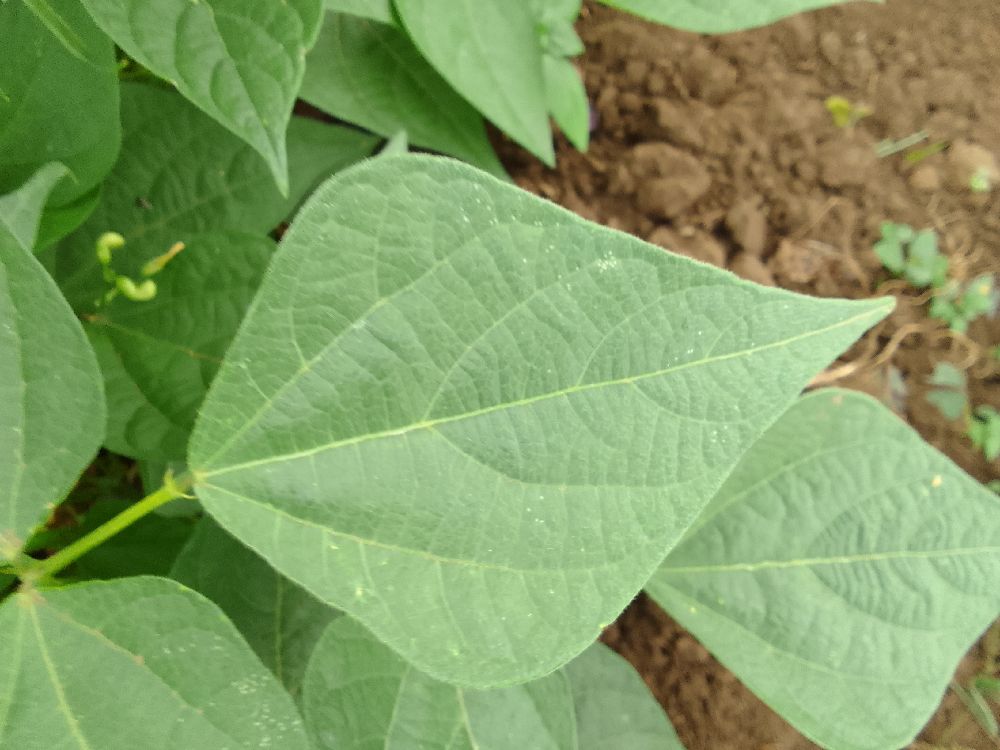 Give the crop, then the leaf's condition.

common bean, healthy
